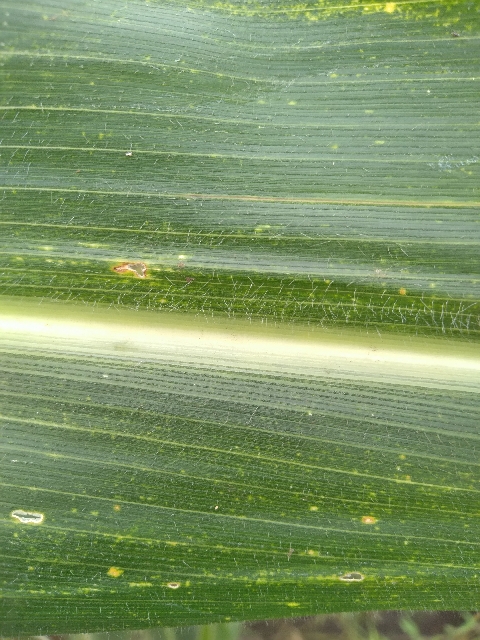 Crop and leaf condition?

maize, maize lethal necrosis
